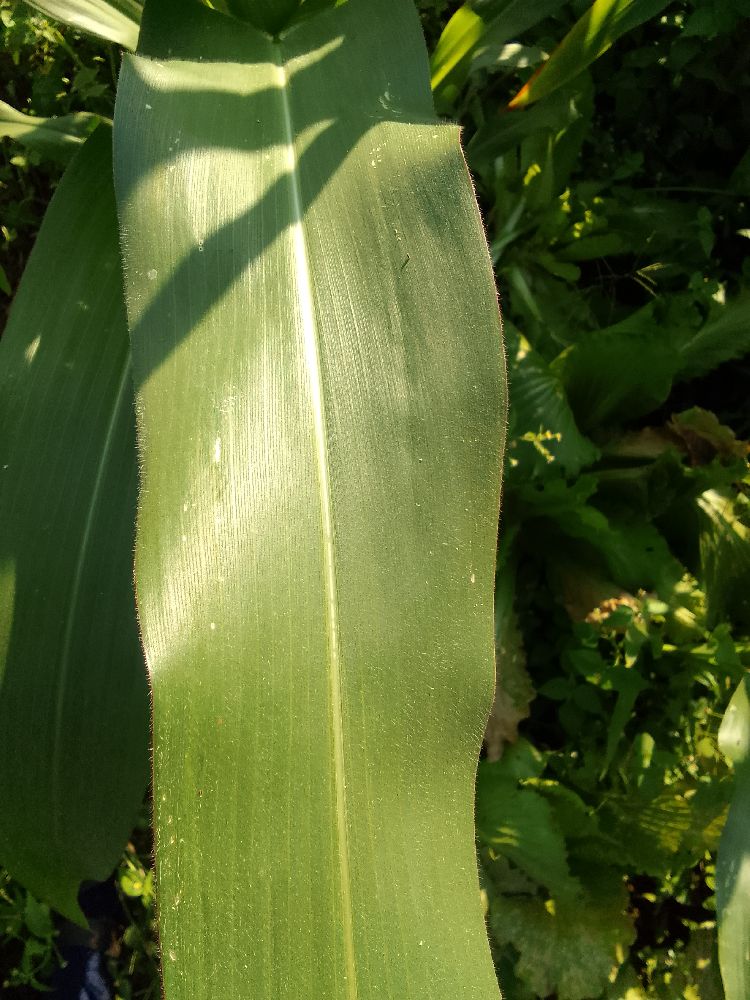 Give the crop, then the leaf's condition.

maize, healthy
